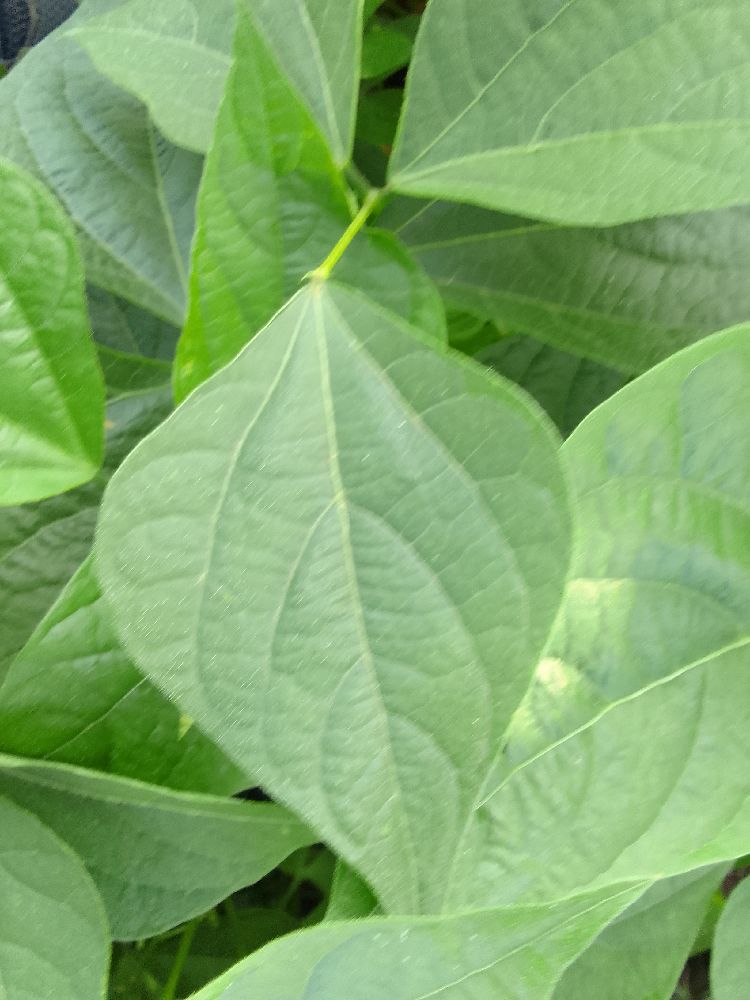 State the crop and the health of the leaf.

common bean, healthy
